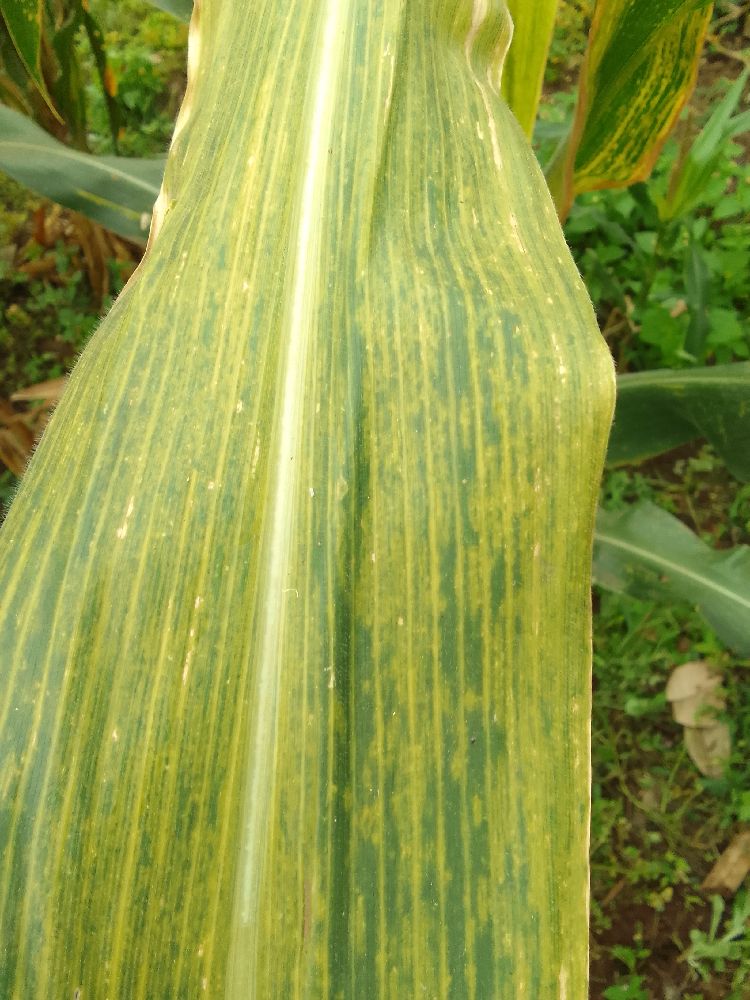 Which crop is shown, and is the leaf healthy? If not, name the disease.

maize, maize lethal necrosis
